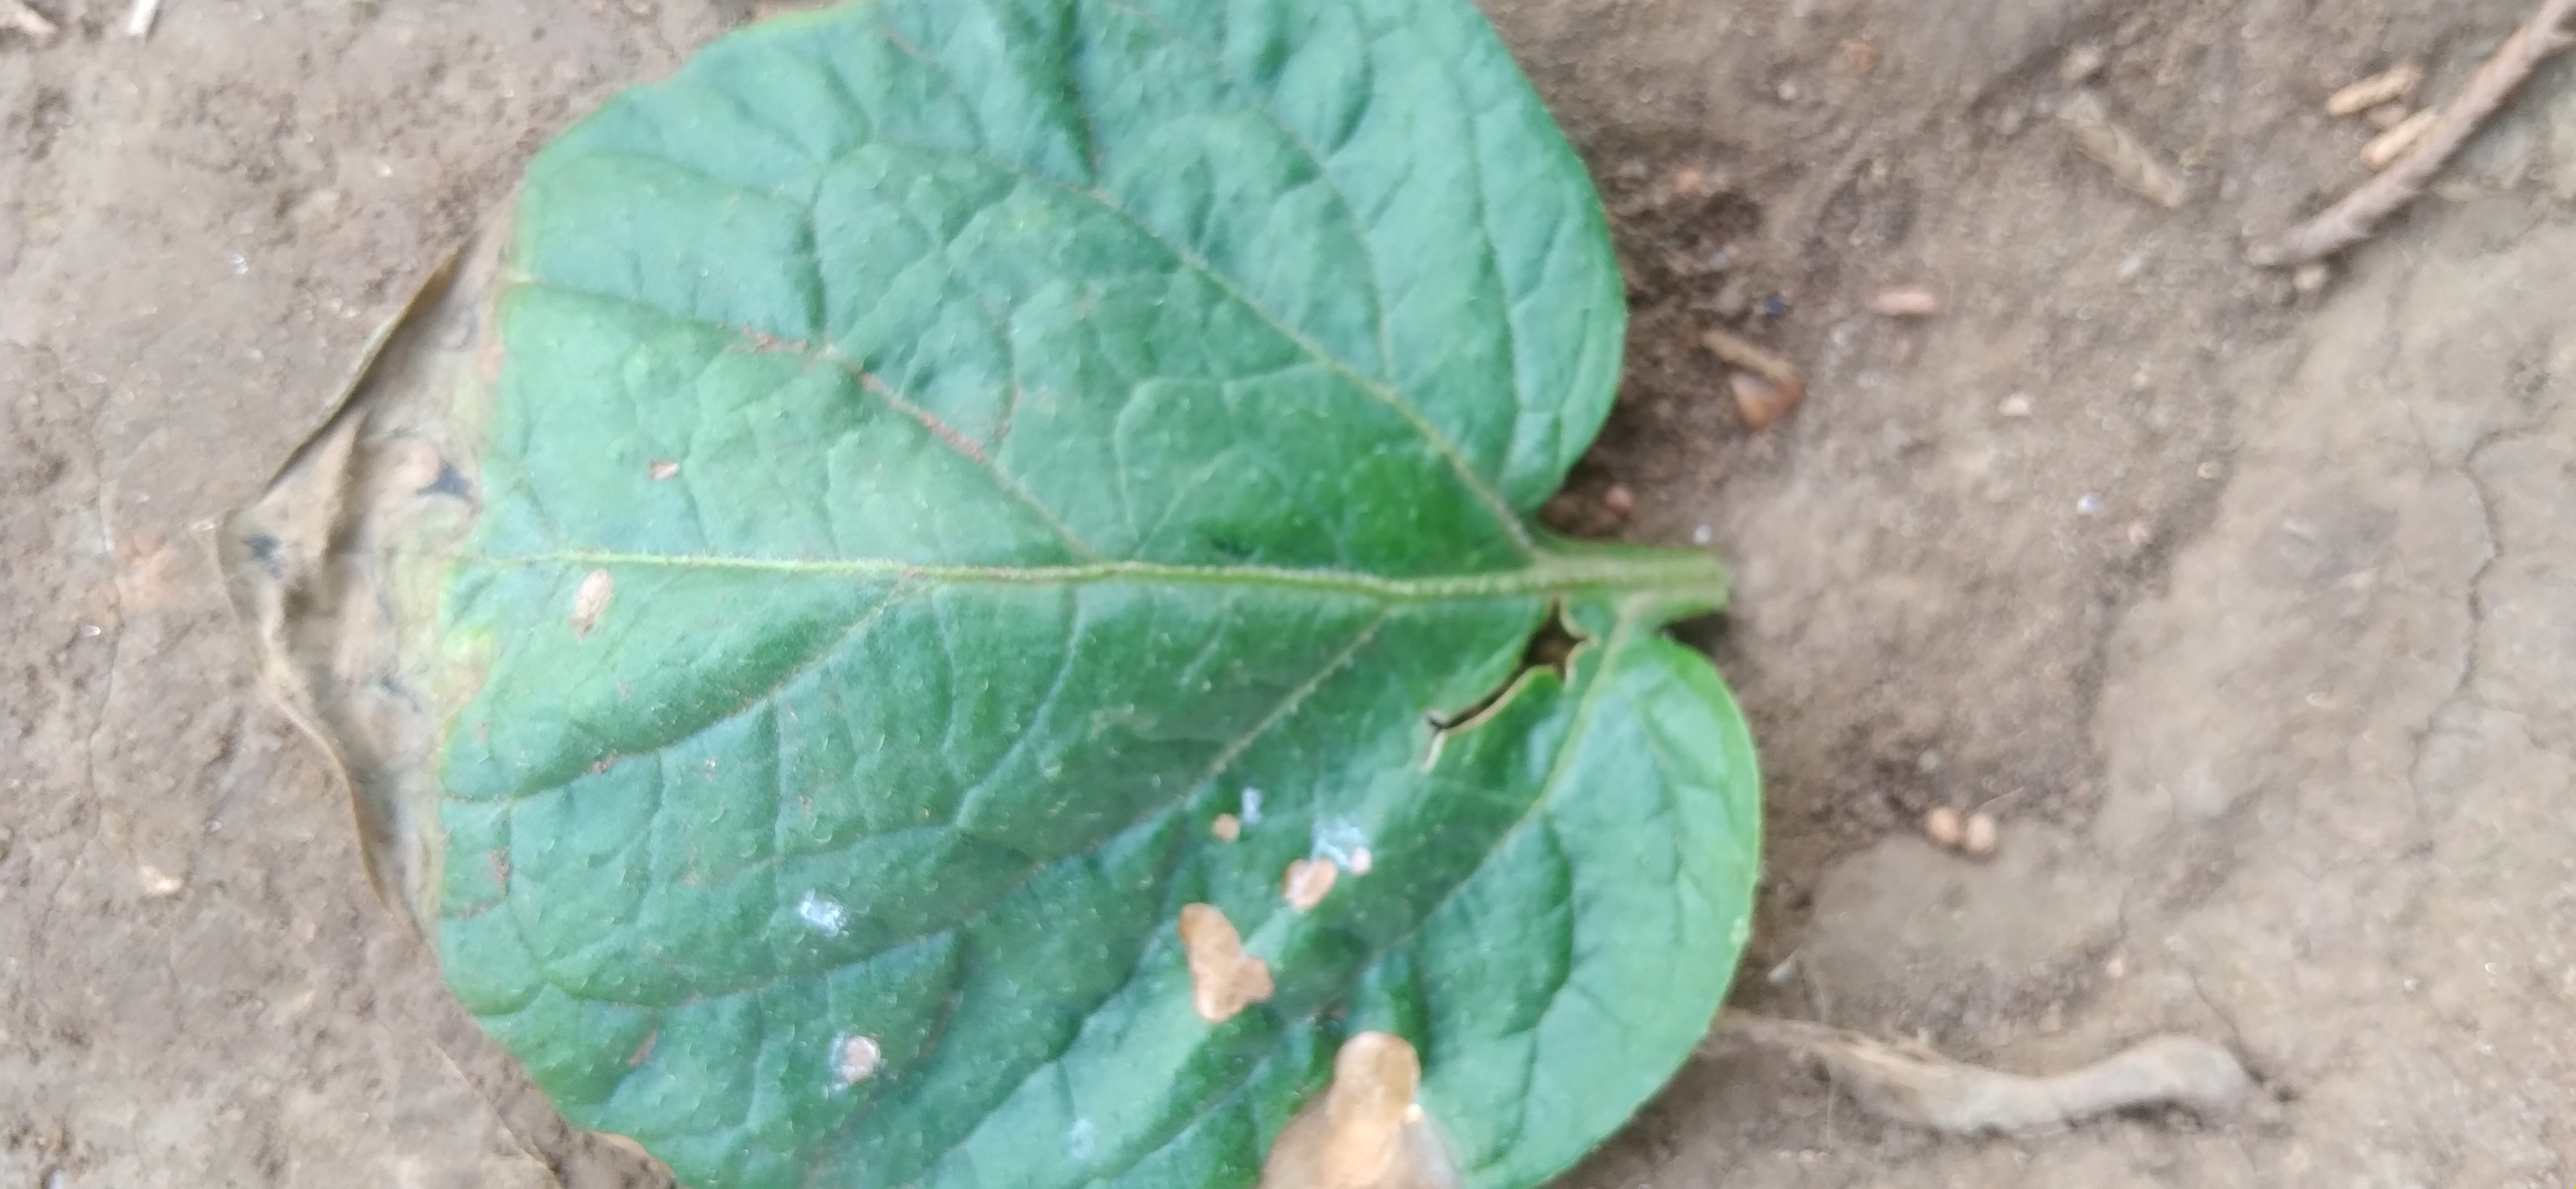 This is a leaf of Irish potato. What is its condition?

early blight
